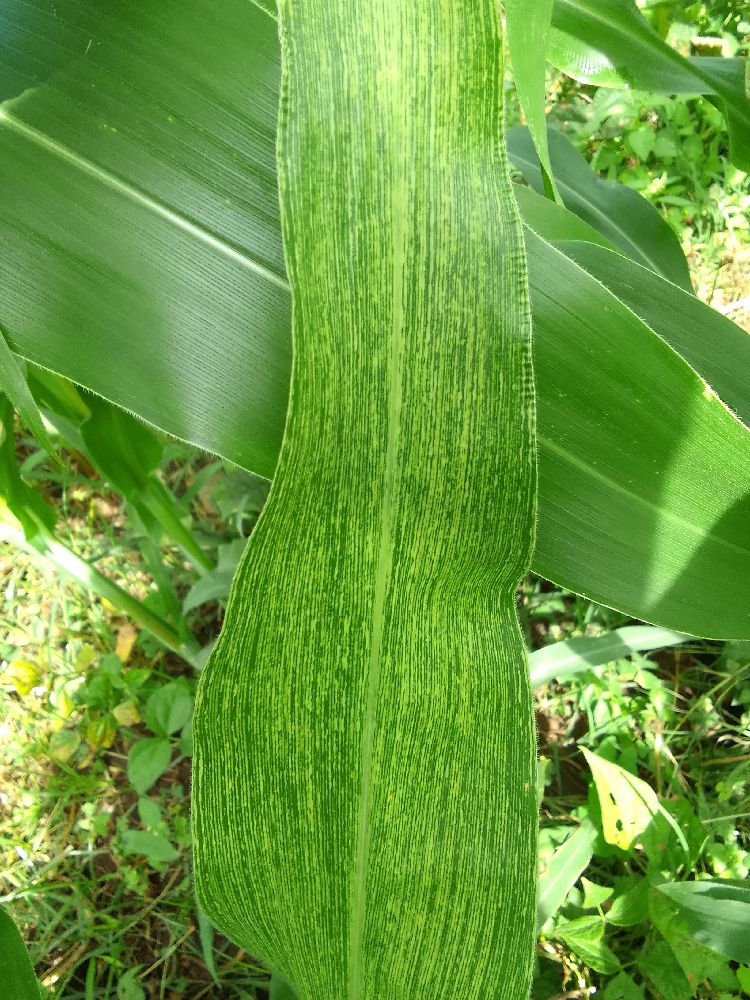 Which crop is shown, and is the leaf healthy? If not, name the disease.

maize, maize streak virus
